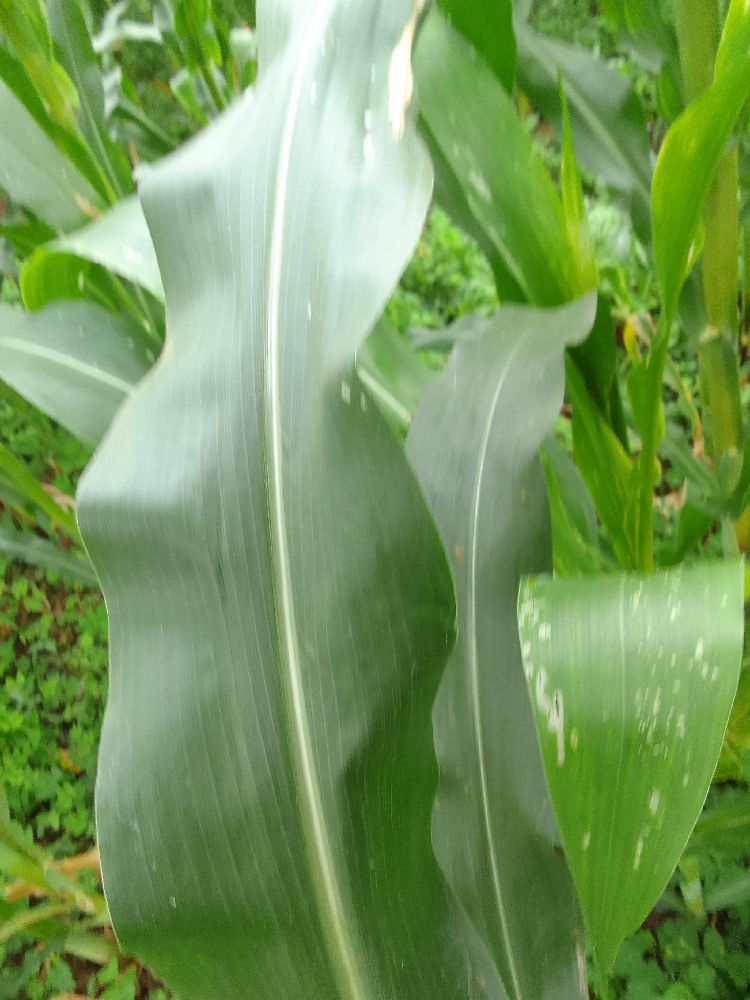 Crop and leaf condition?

maize, healthy
